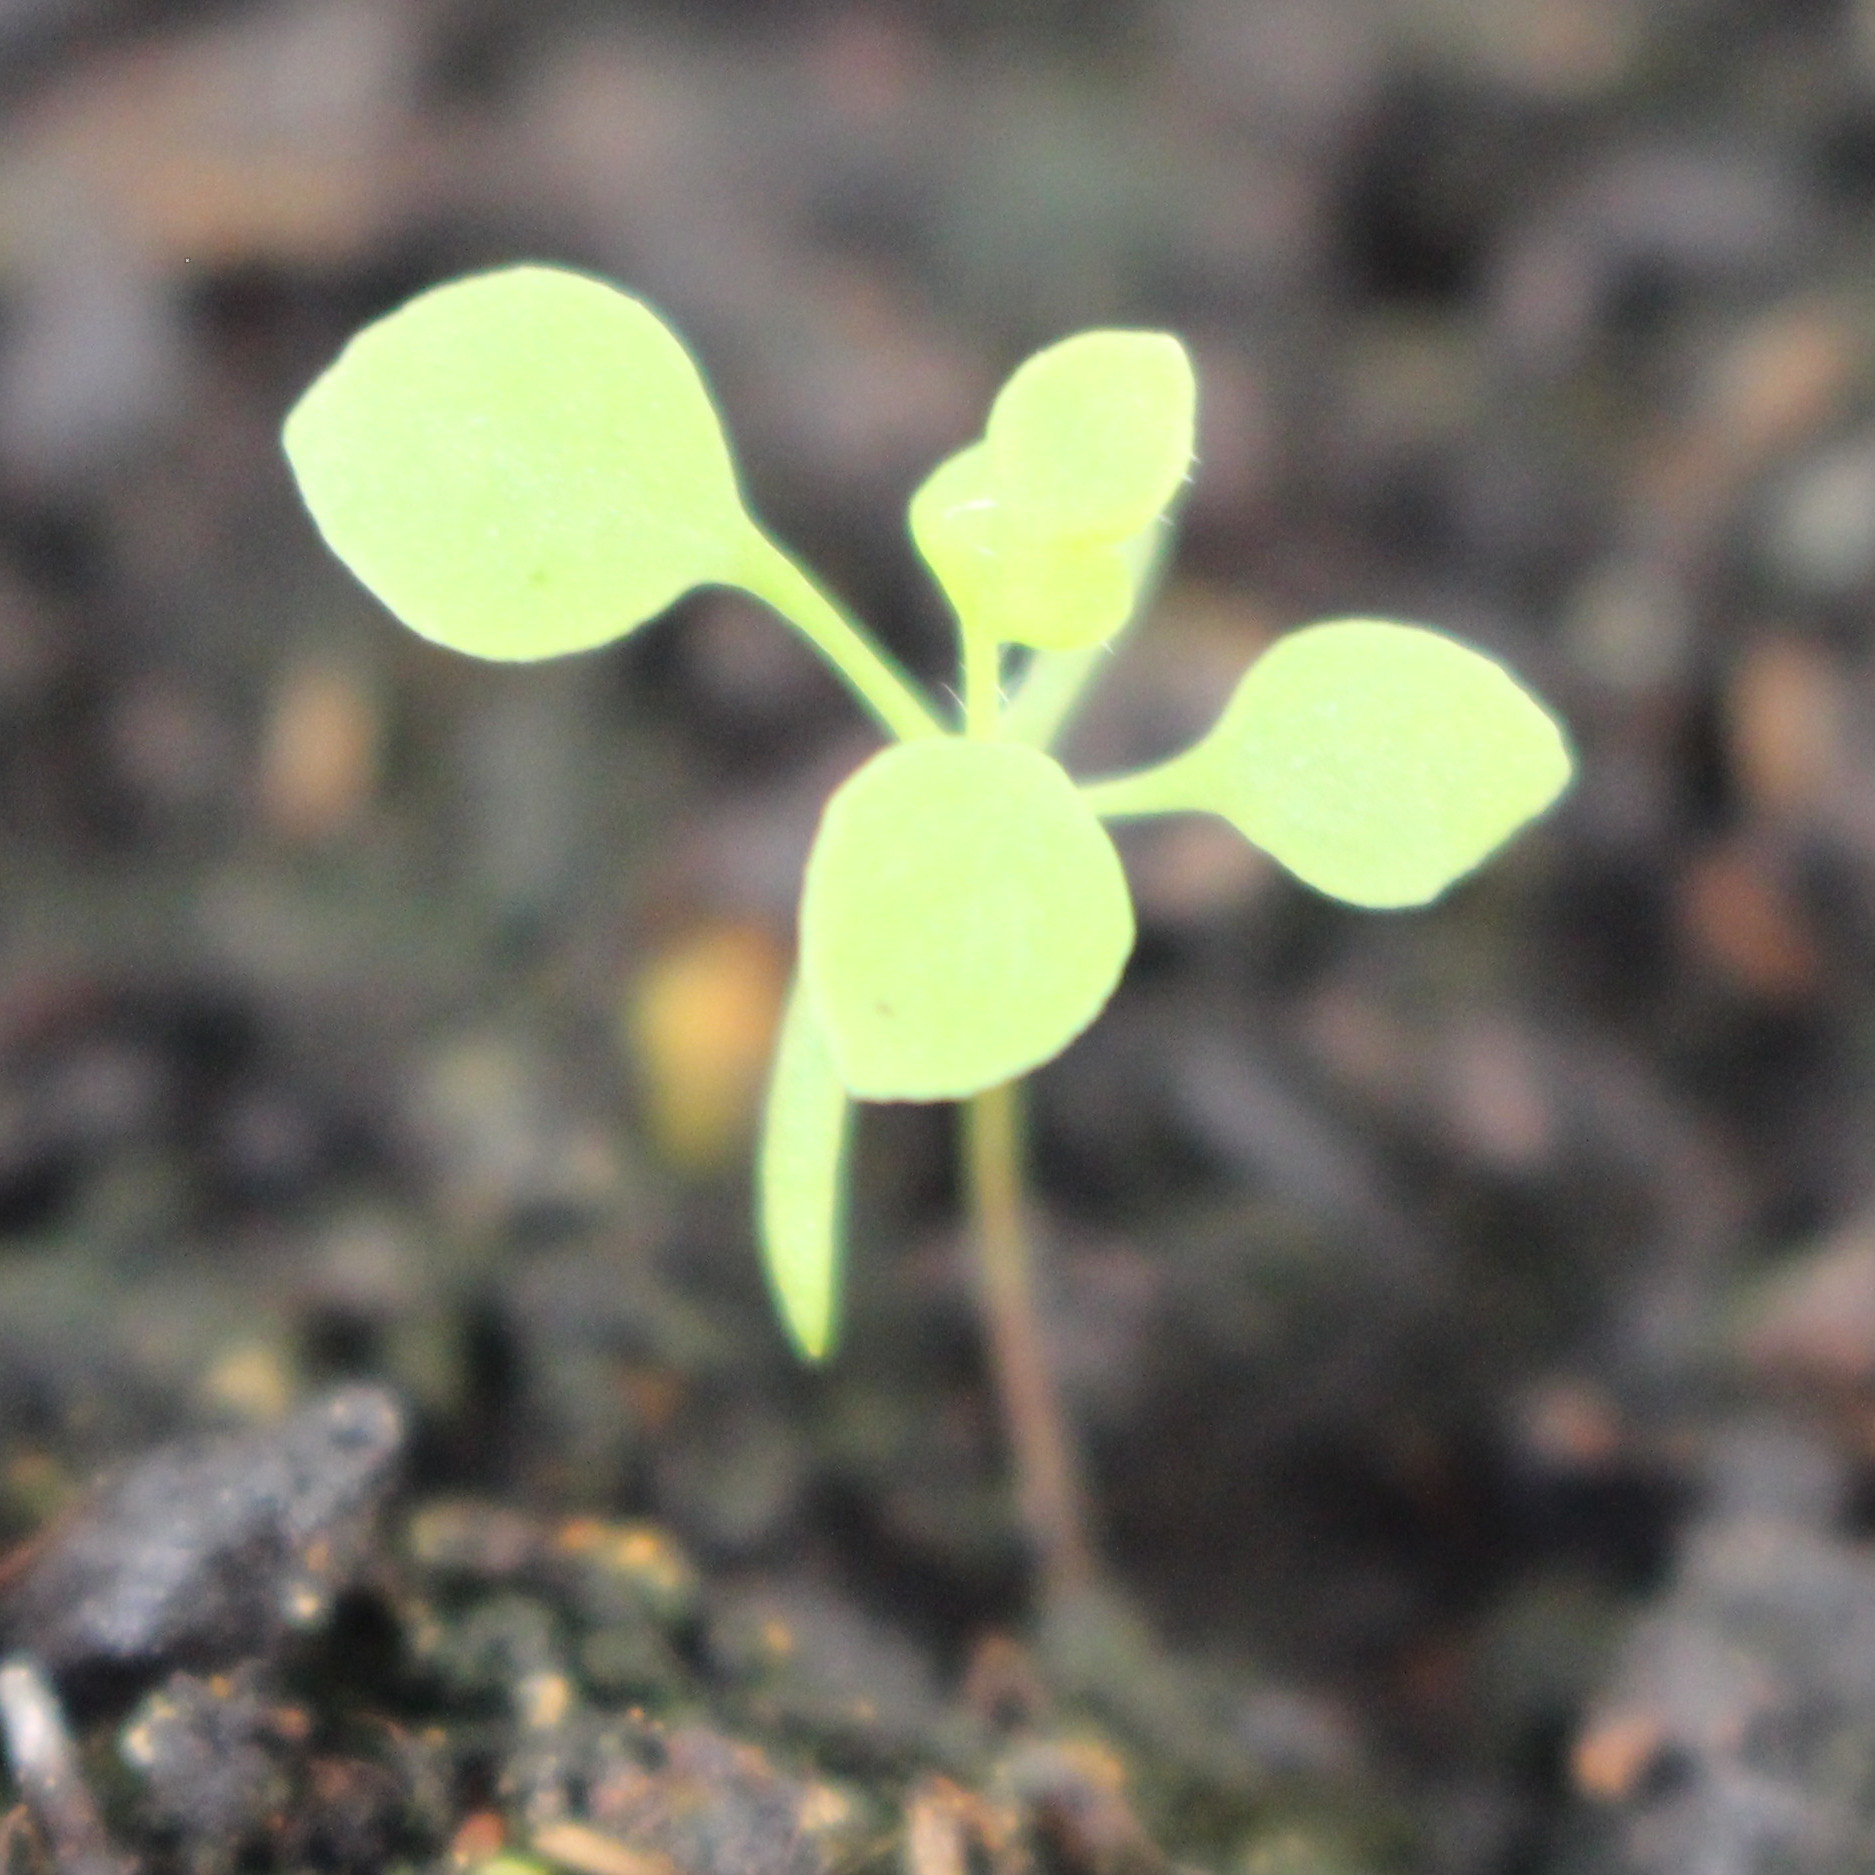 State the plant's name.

Papaver rhoeas
